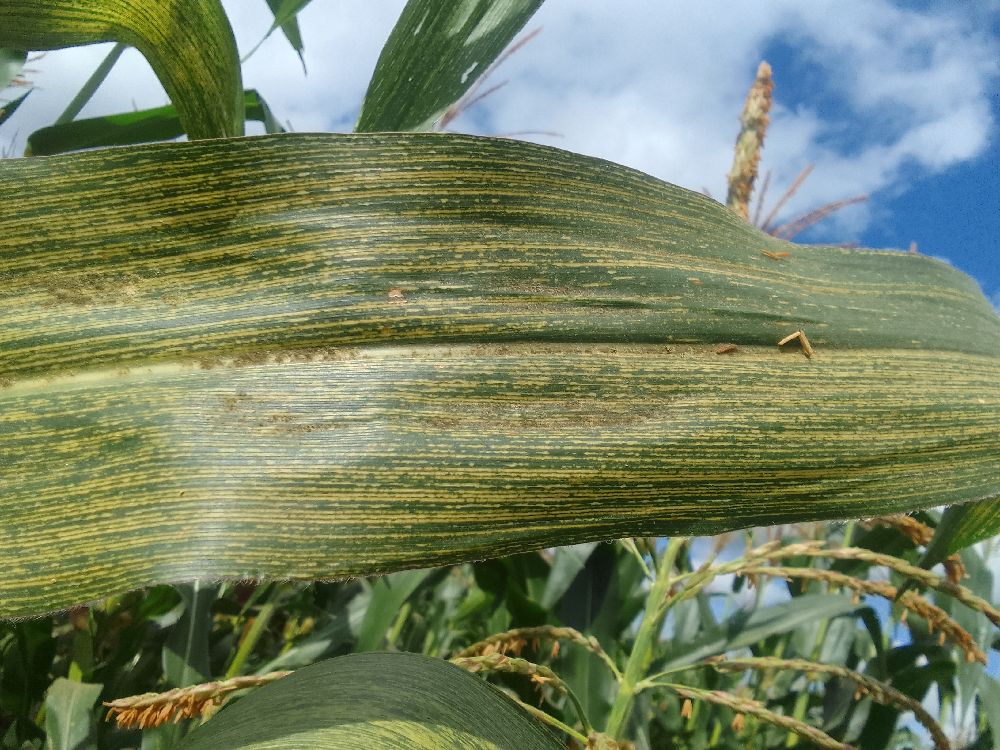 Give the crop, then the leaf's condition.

maize, maize streak virus
